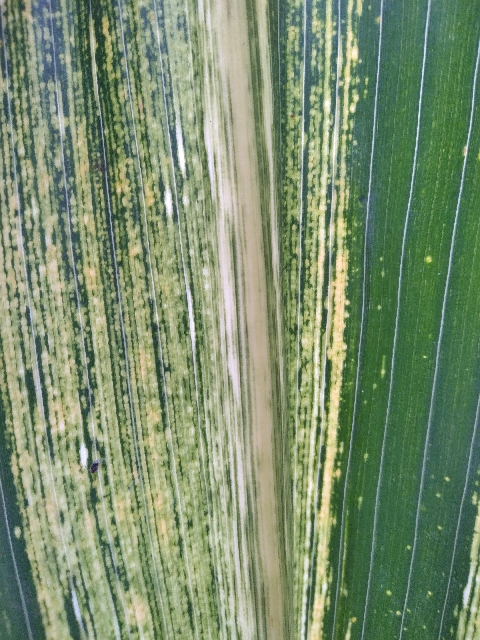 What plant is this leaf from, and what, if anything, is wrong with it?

maize, maize streak virus
